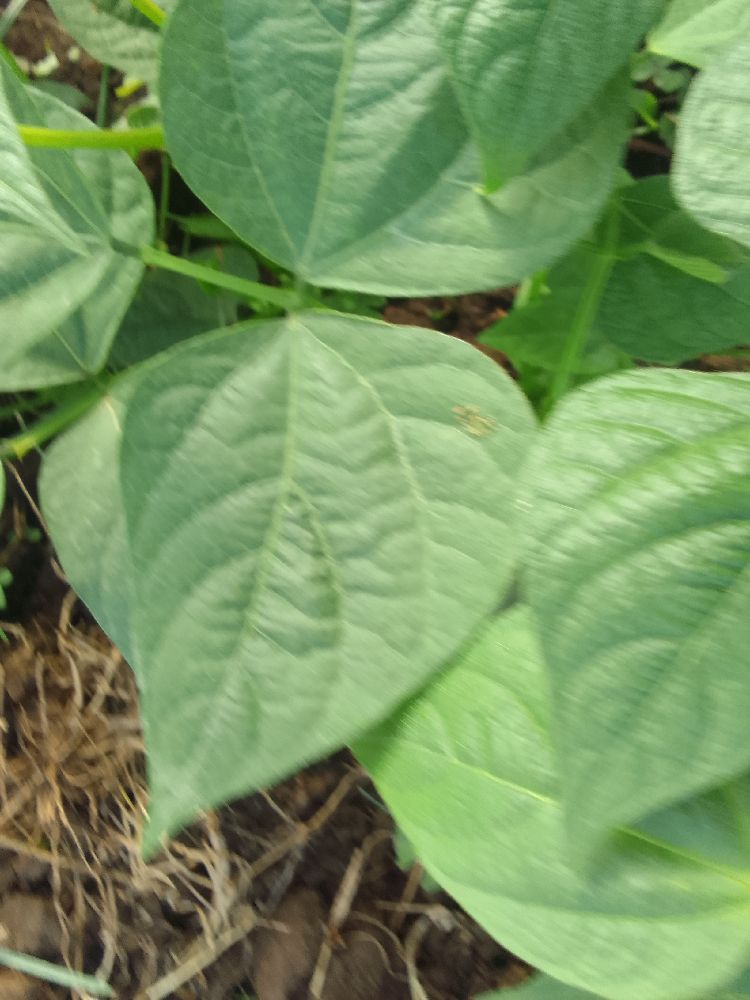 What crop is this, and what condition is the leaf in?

common bean, healthy
